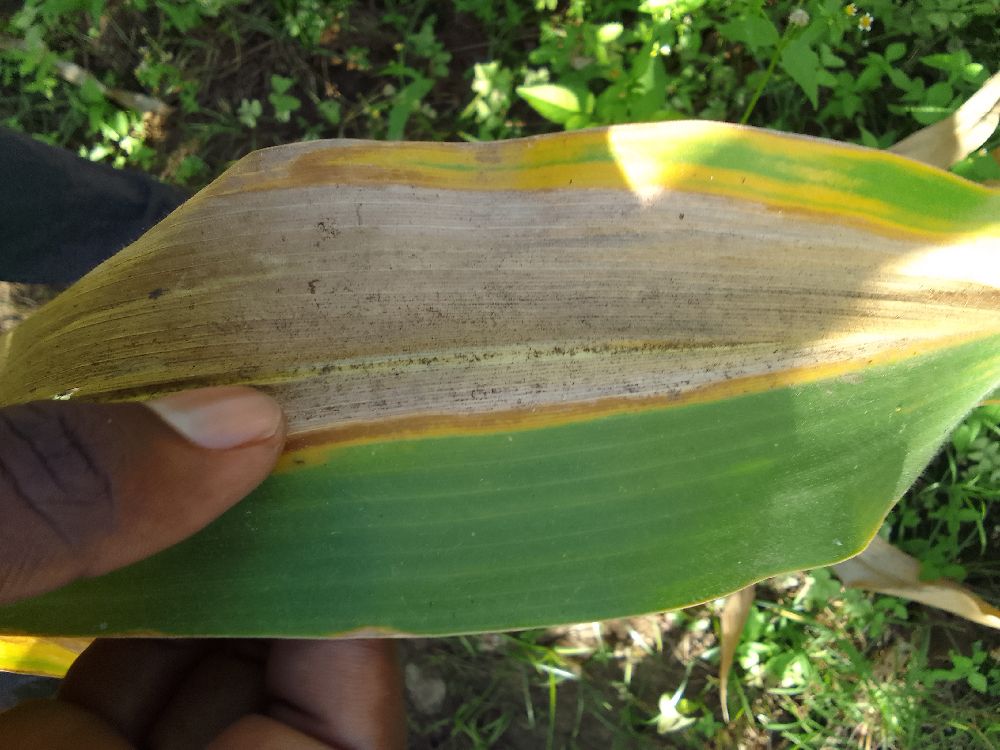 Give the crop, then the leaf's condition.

maize, maize lethal necrosis
